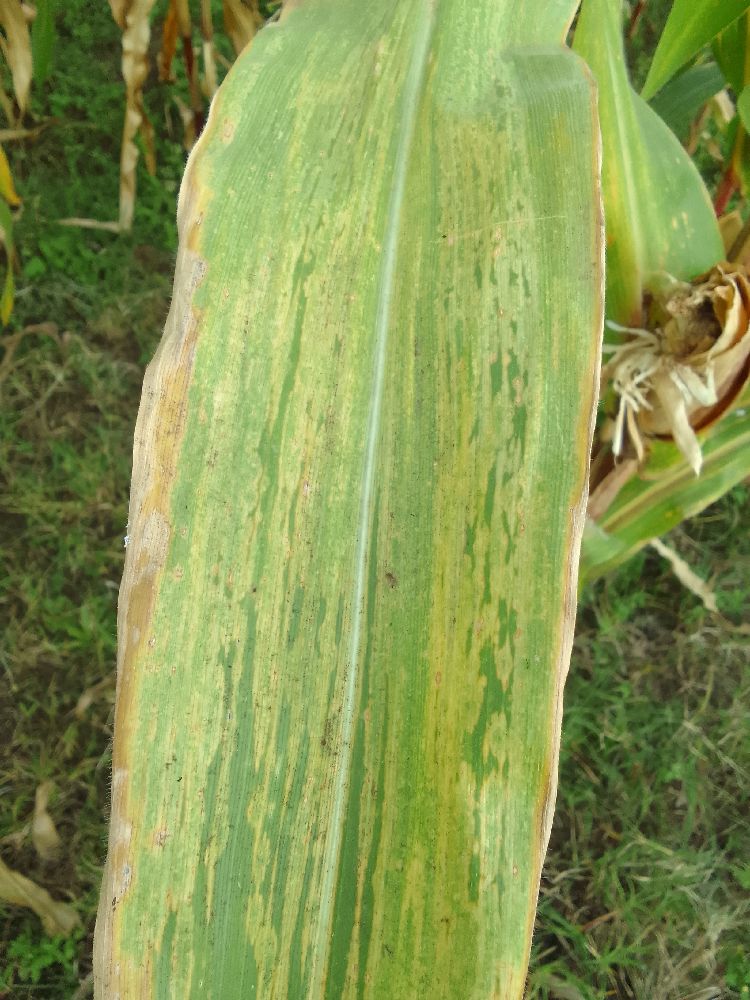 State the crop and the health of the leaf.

maize, maize lethal necrosis
